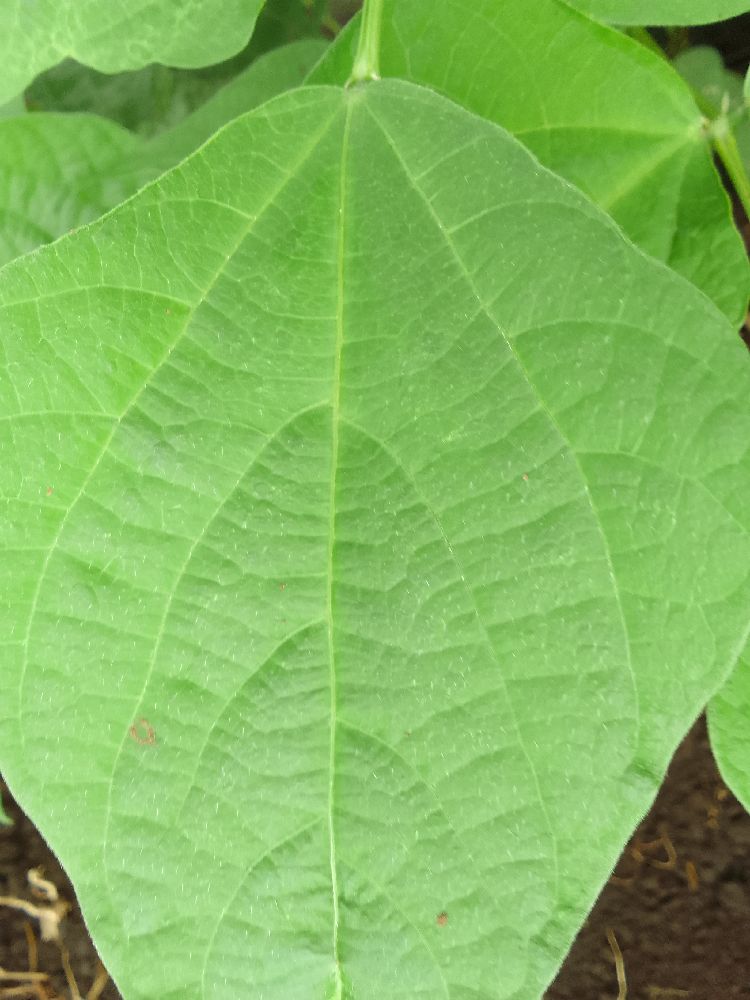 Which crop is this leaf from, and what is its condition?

common bean, healthy
